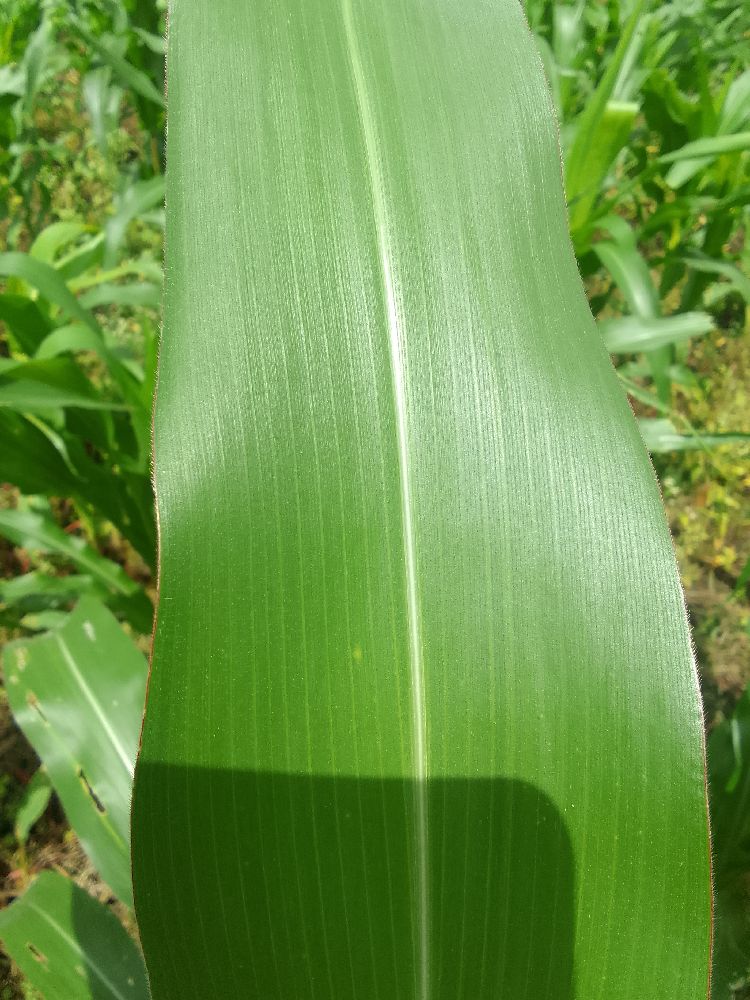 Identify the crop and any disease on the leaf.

maize, healthy
